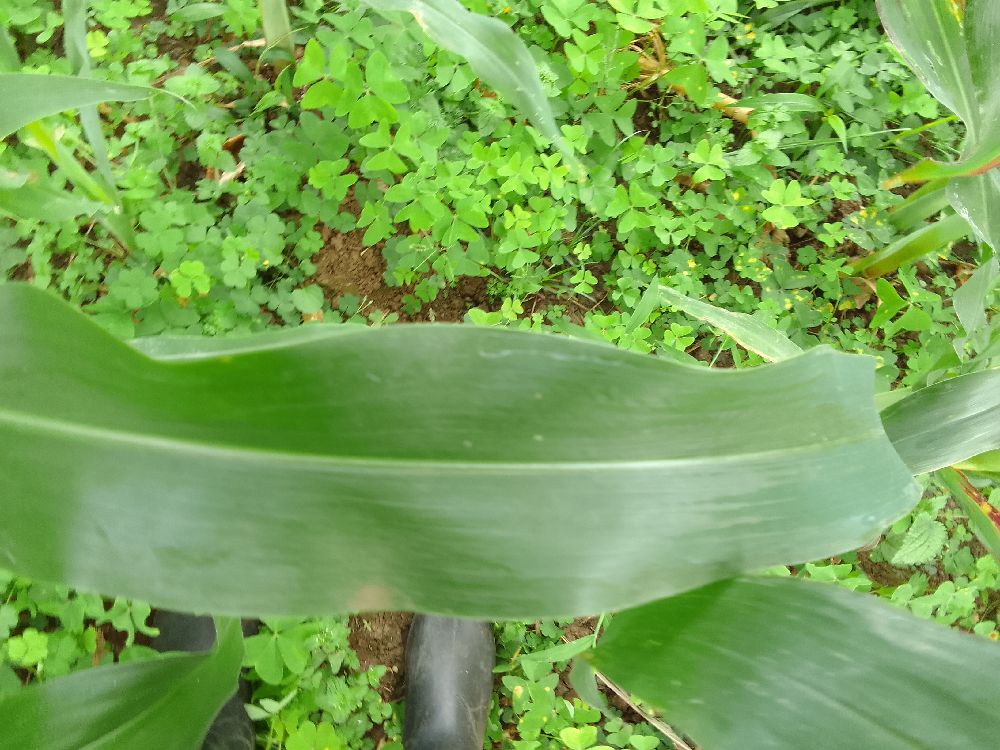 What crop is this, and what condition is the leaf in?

maize, healthy
